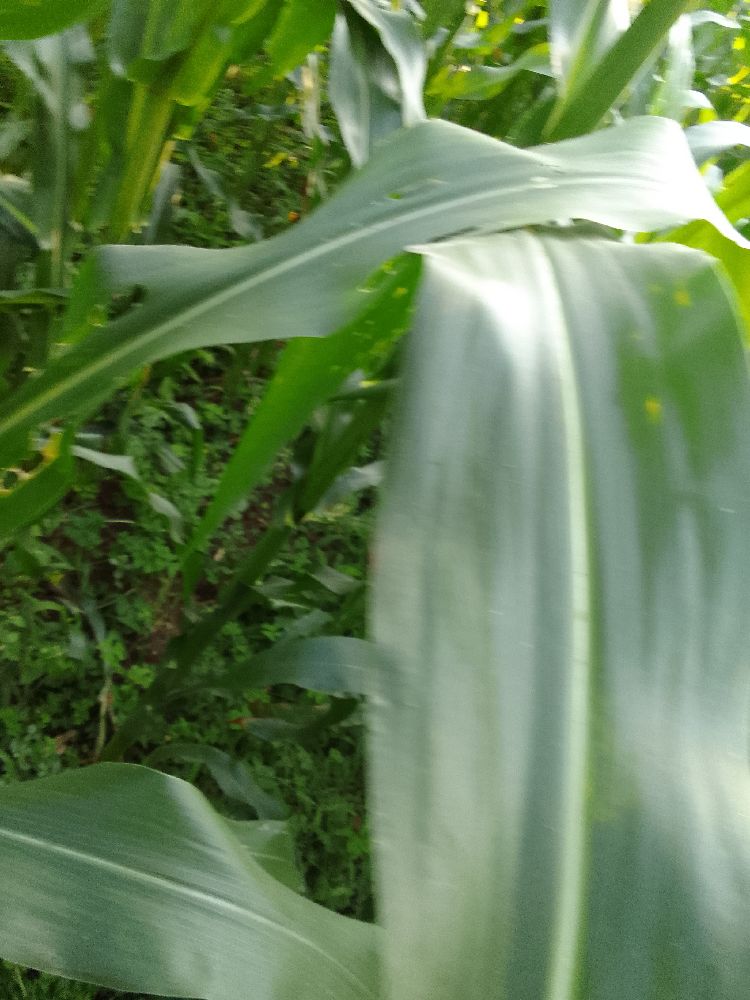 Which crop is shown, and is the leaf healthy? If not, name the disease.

maize, healthy
